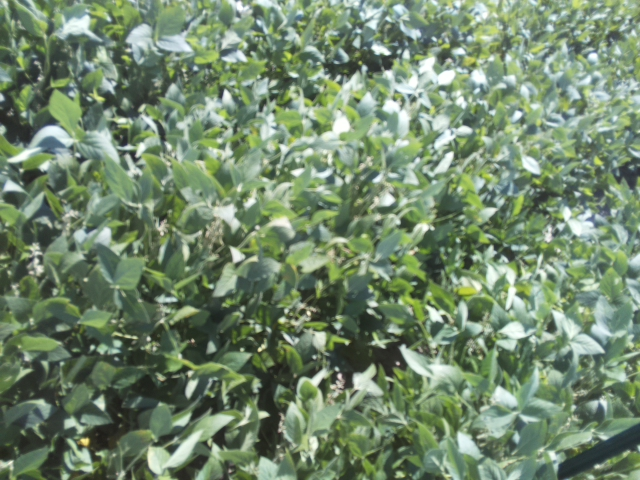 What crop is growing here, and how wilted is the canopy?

soybean, moderate turgor loss in upper canopy
